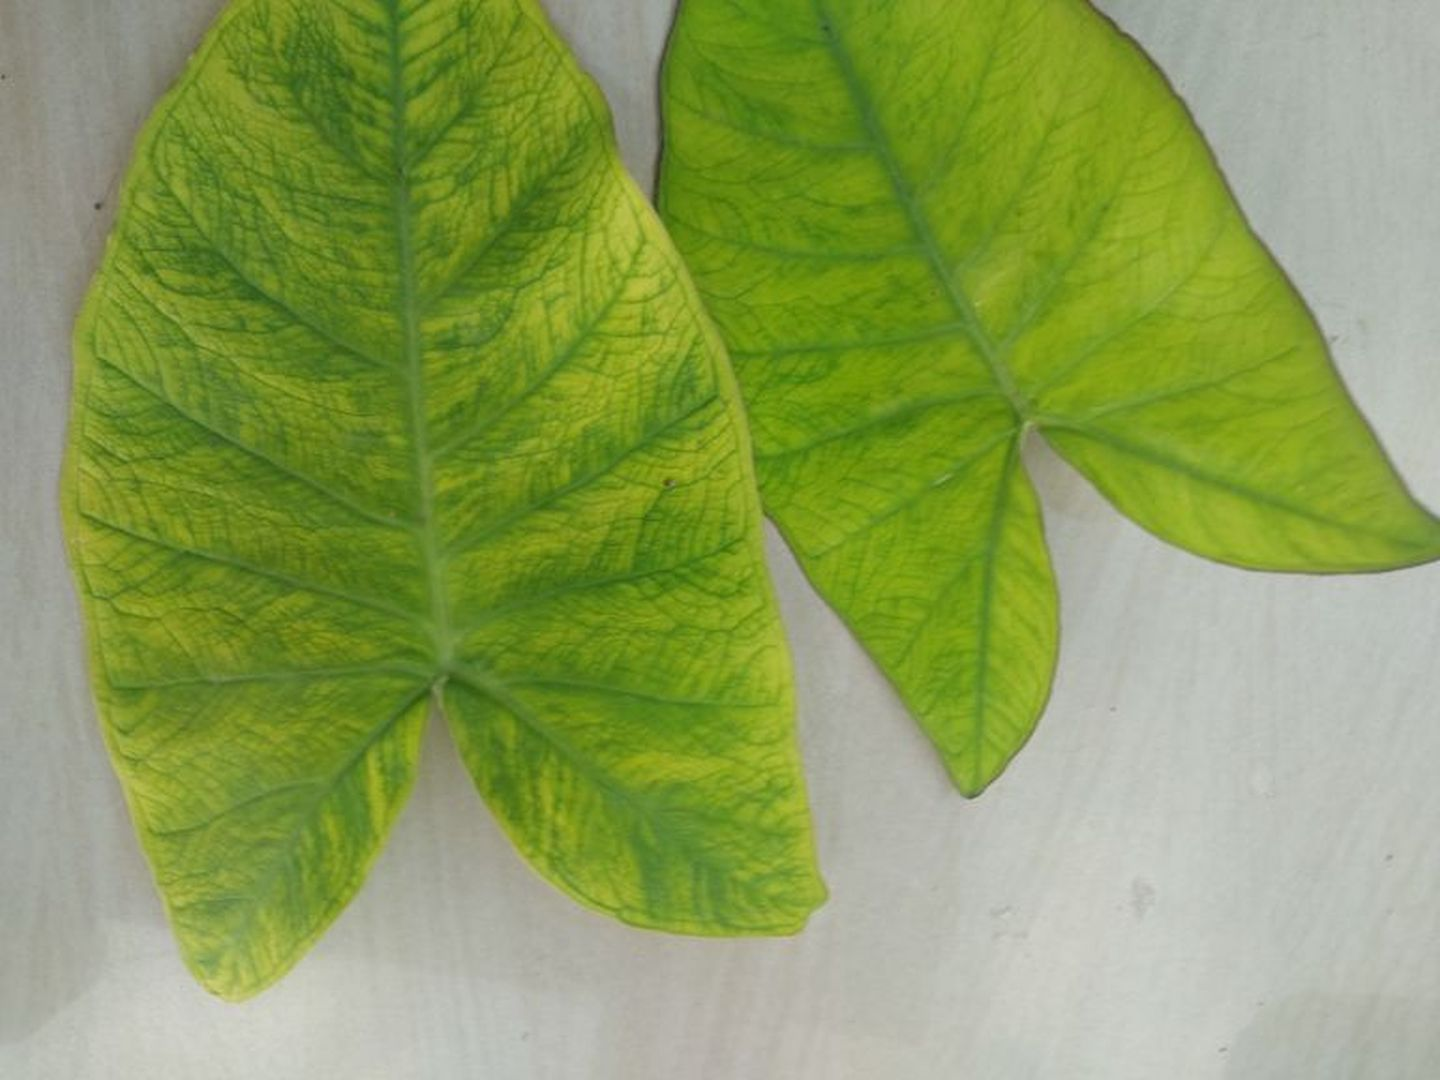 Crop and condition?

taro, mosaic
